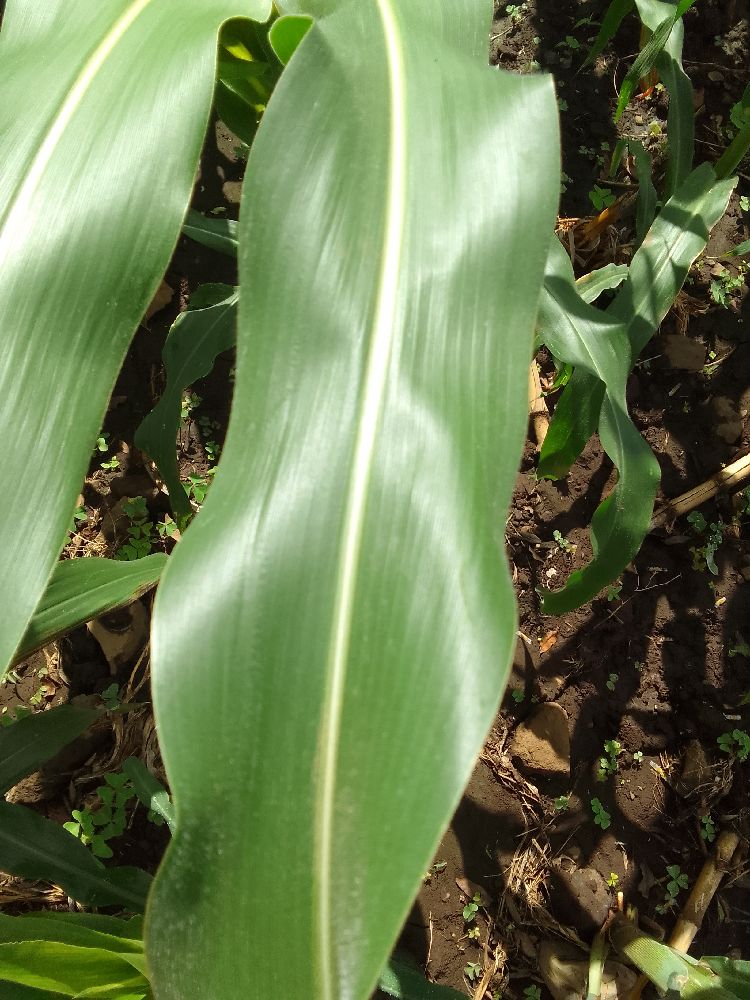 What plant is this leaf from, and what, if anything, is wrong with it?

maize, healthy
